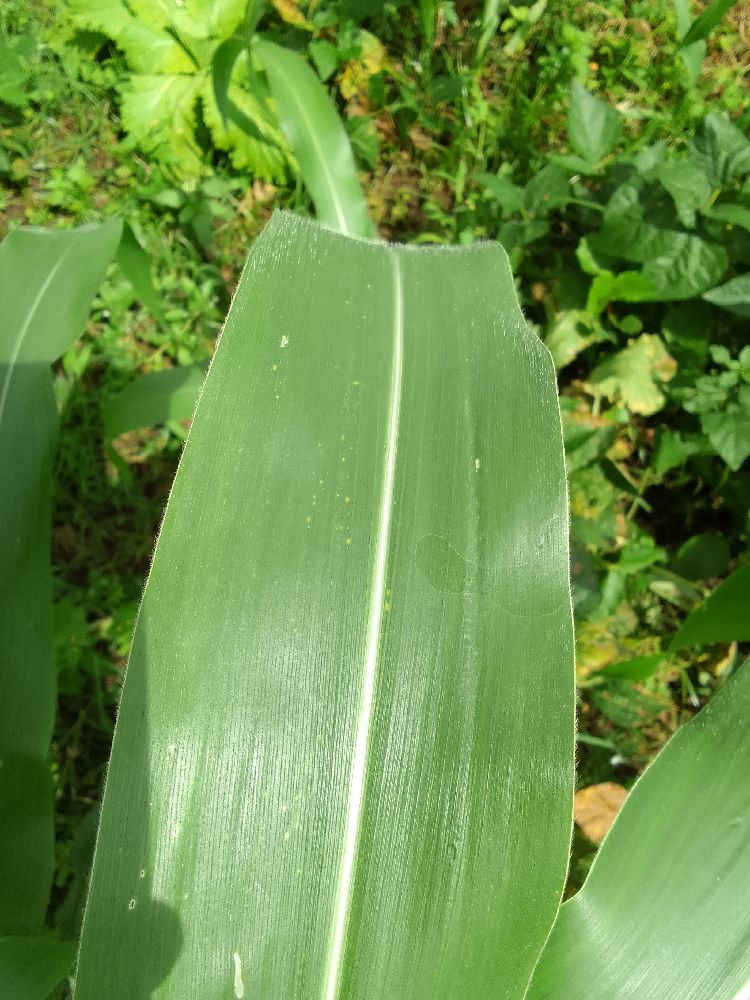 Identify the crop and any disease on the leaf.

maize, healthy
